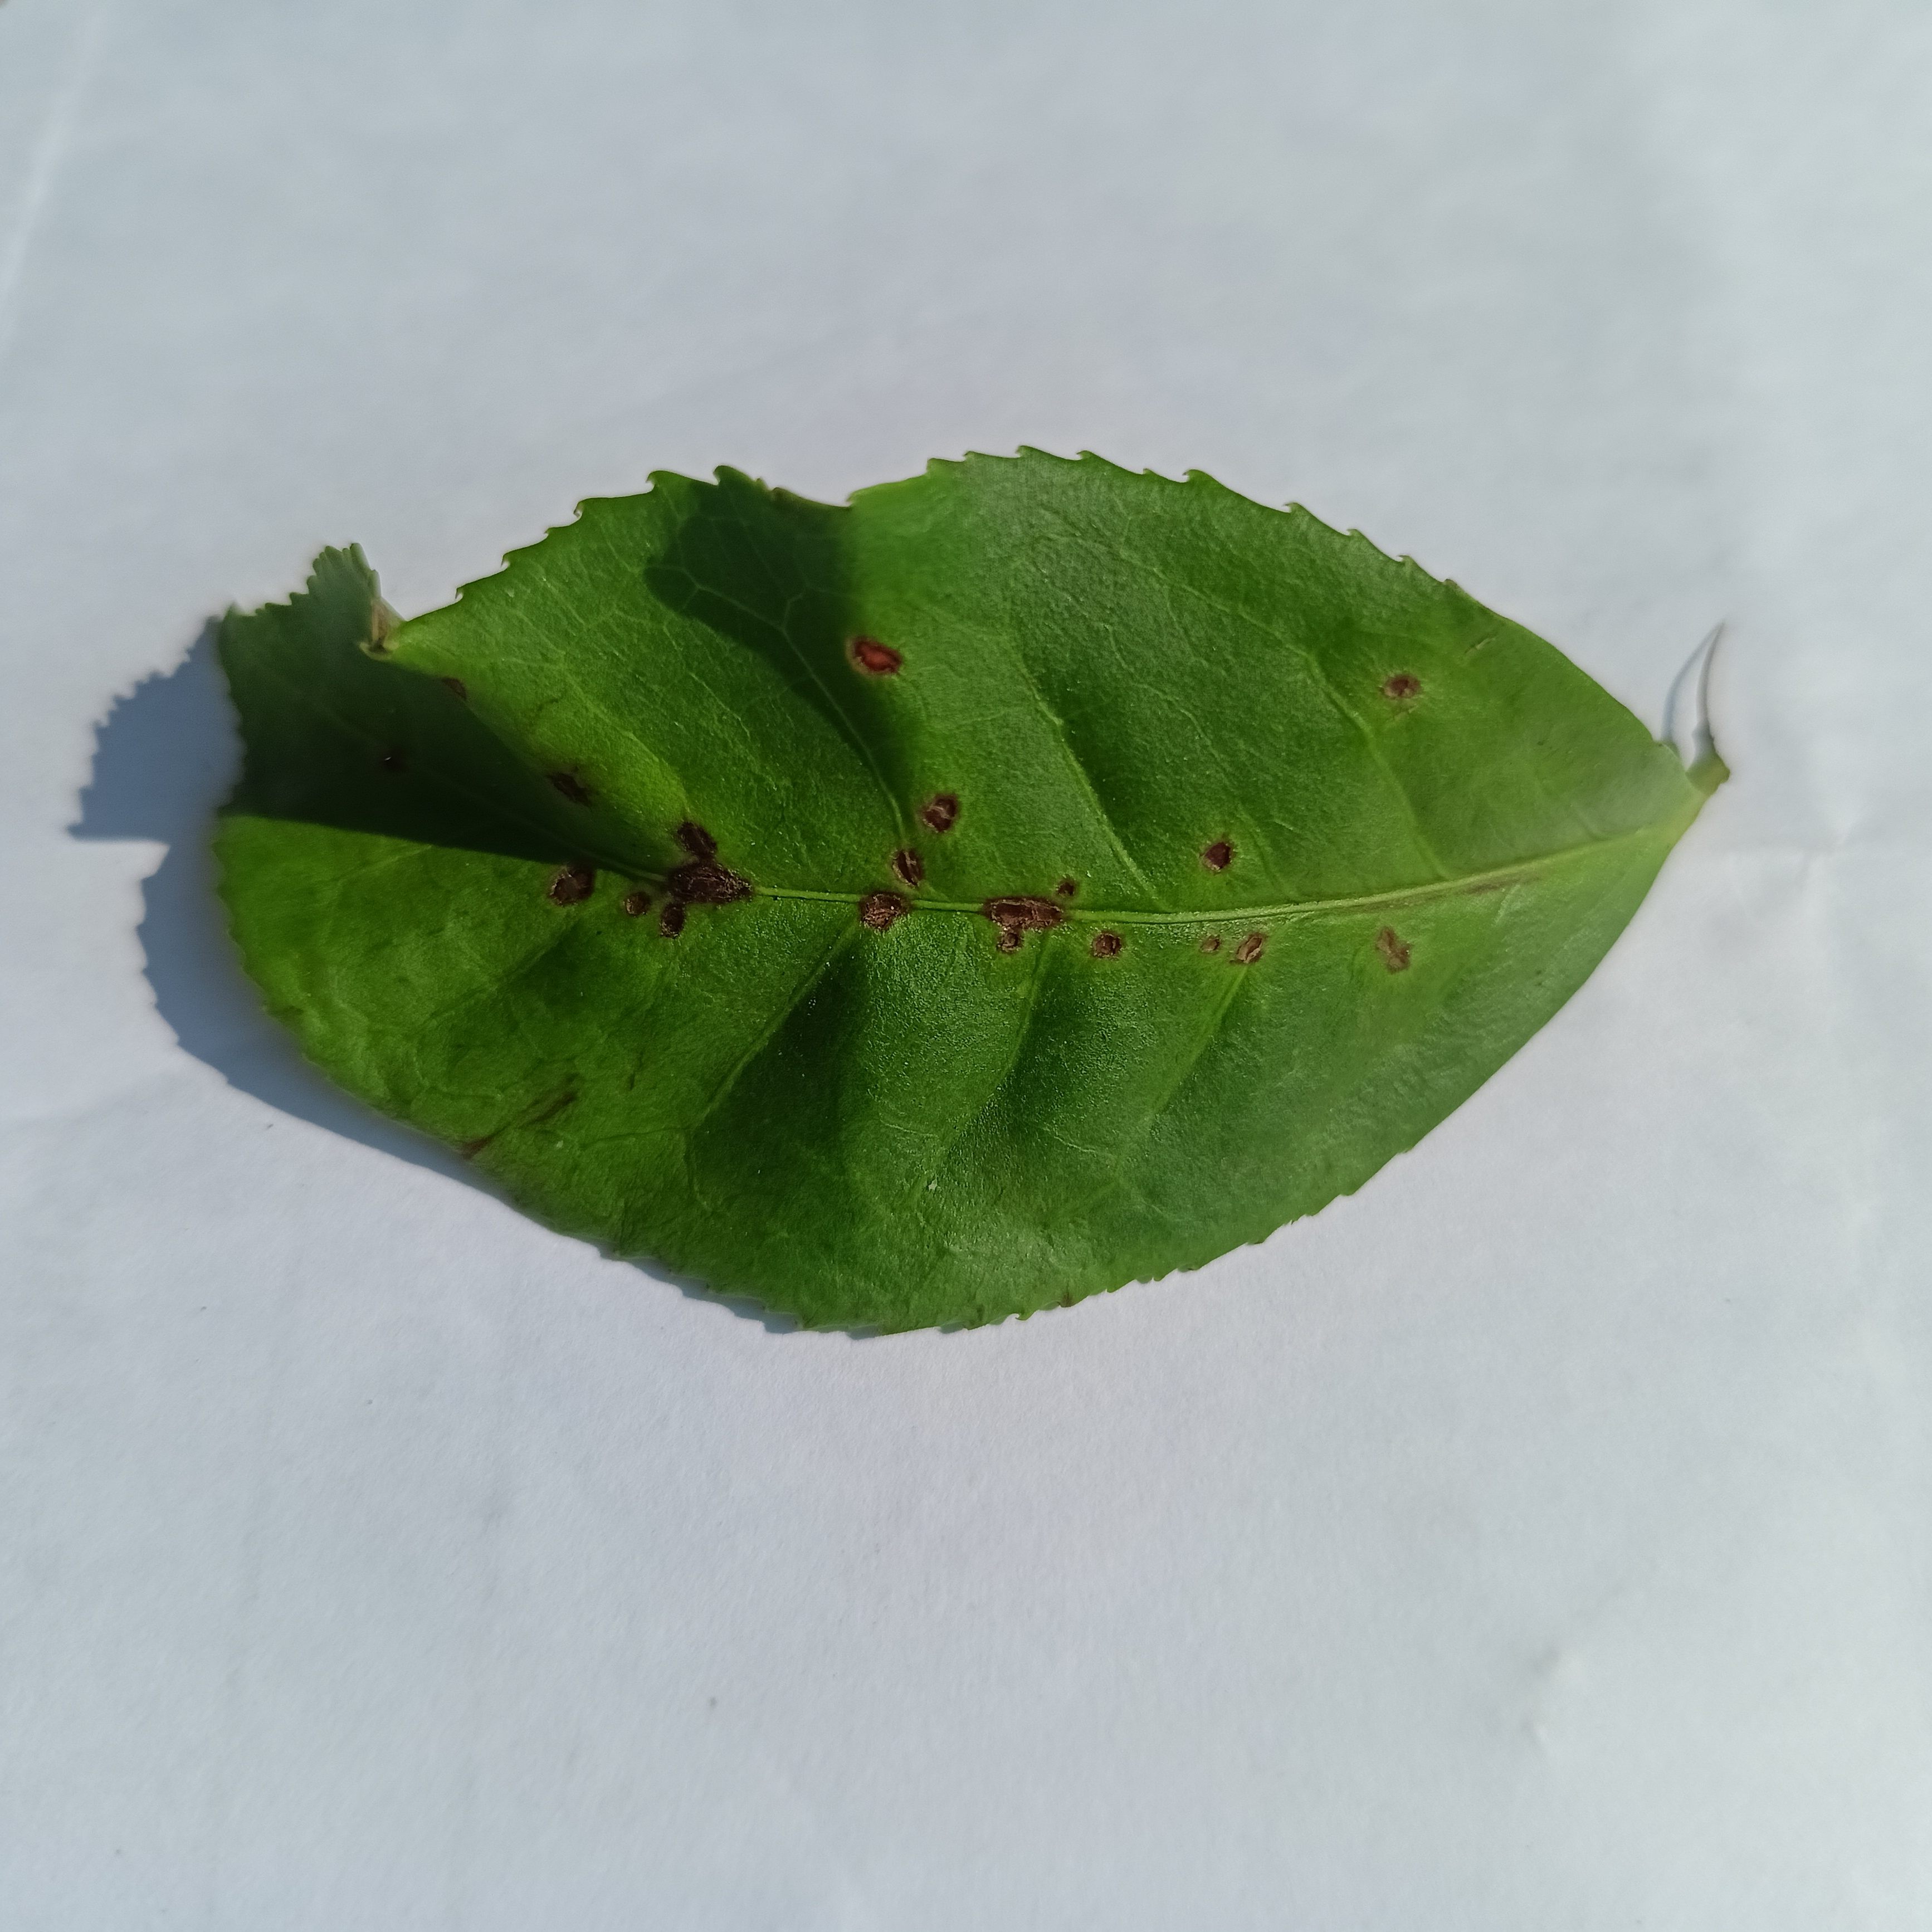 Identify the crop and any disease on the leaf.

tea, helopeltis
